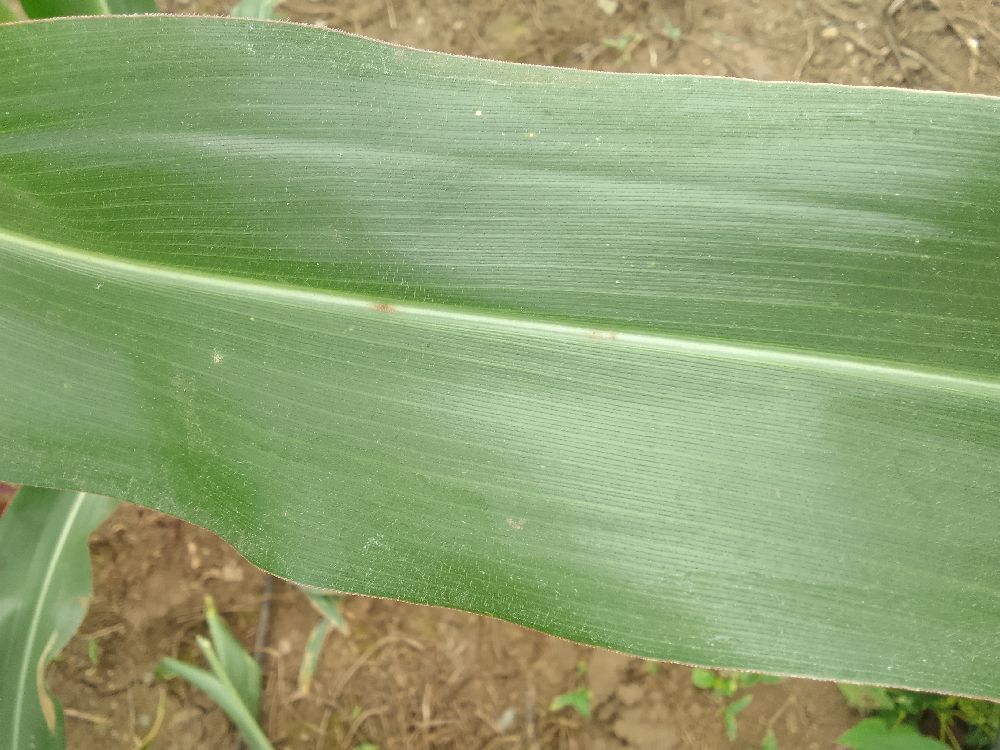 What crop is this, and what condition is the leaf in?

maize, healthy
